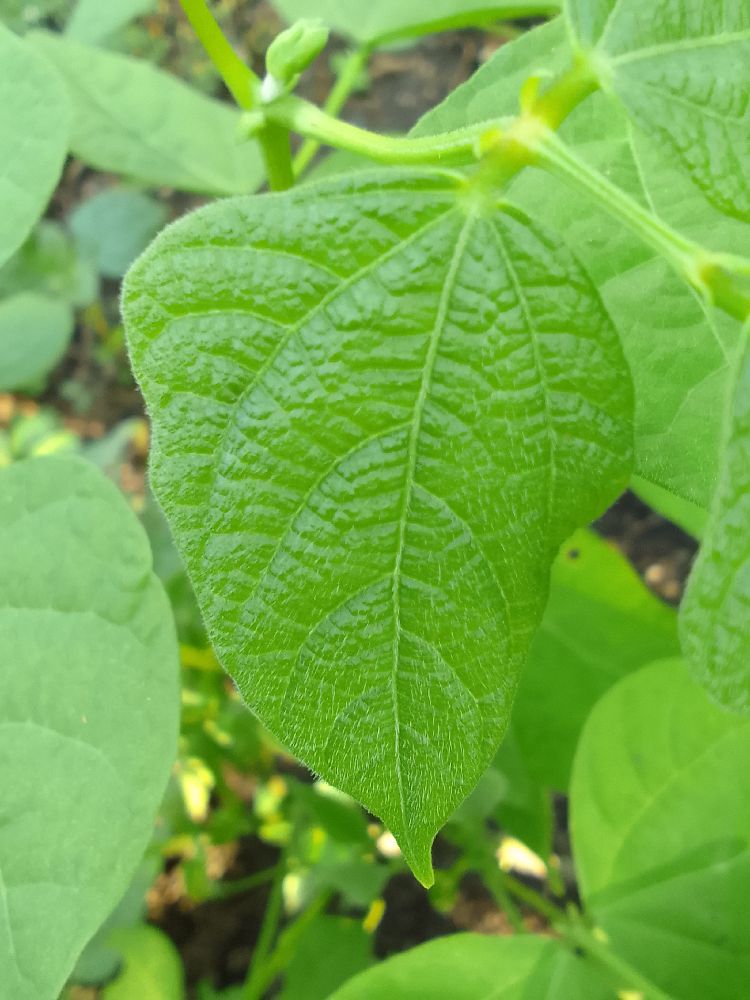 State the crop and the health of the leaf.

common bean, healthy
